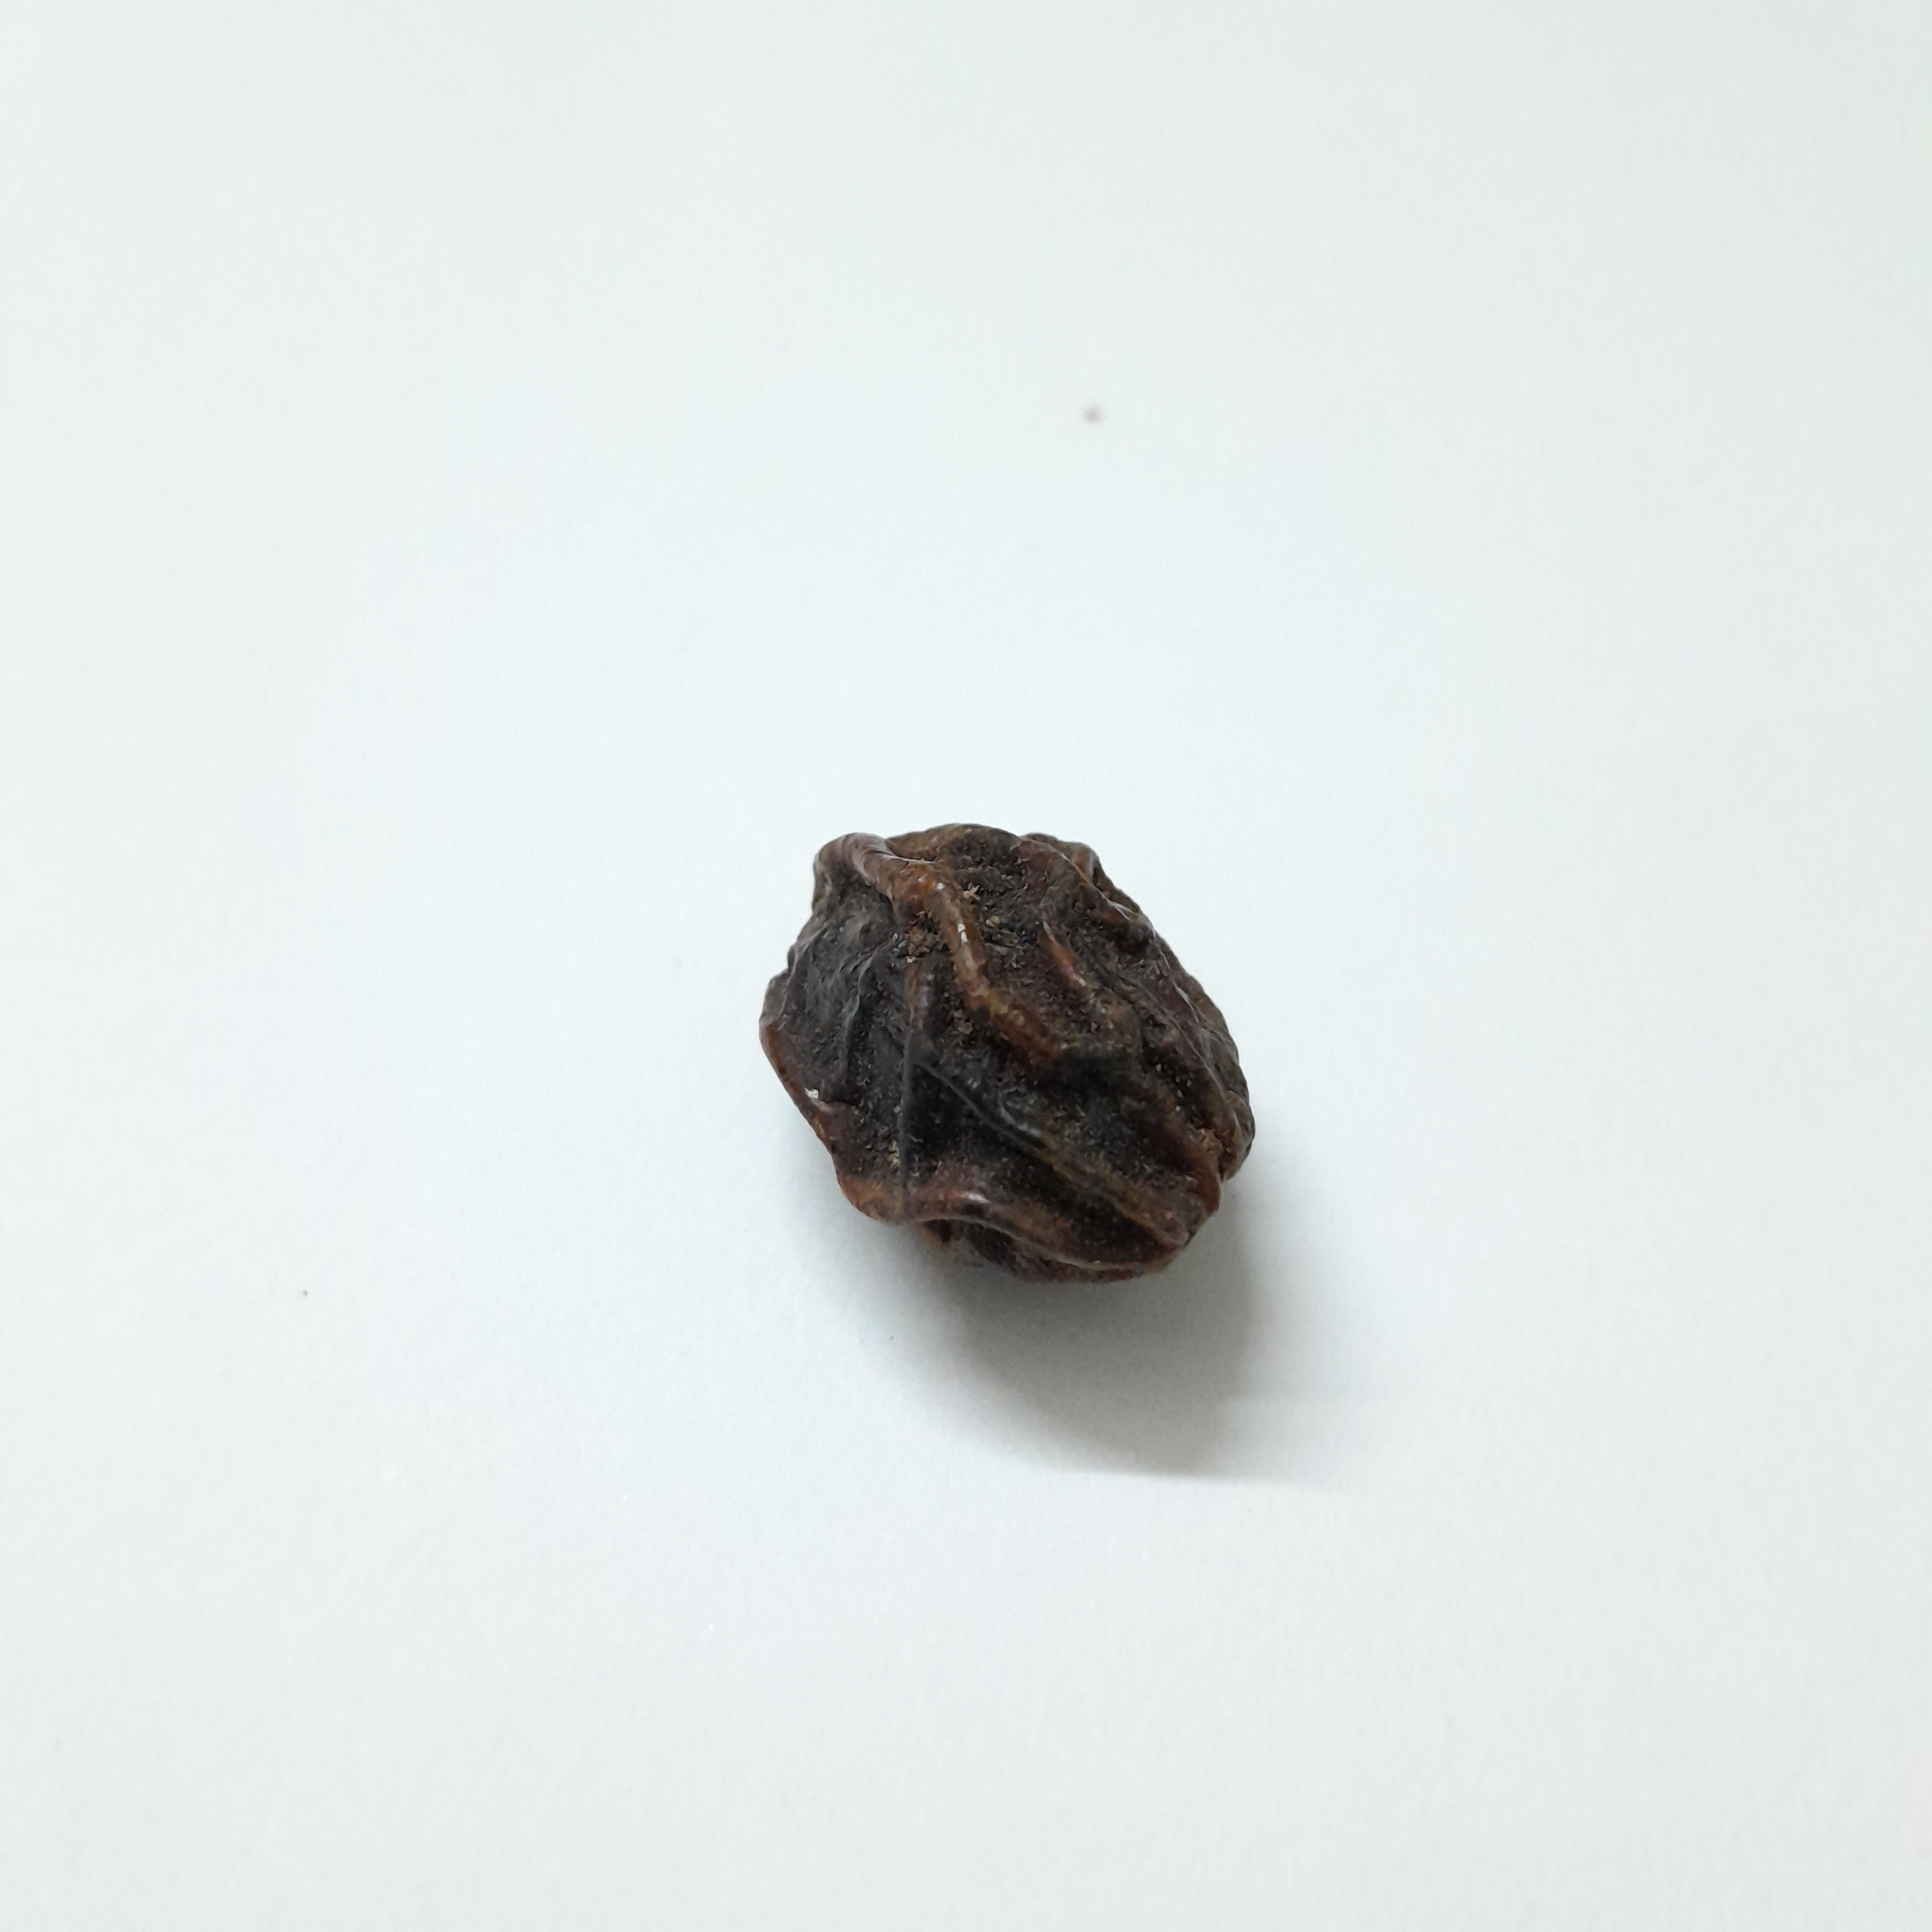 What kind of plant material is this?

kadukharik
